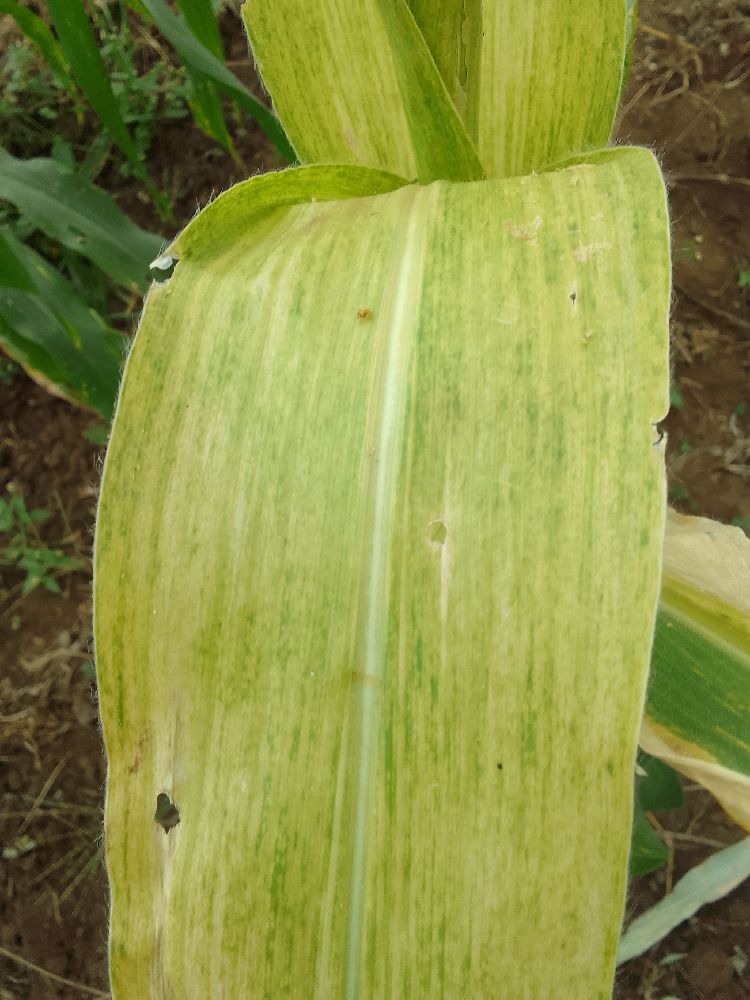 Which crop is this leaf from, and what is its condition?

maize, maize lethal necrosis
